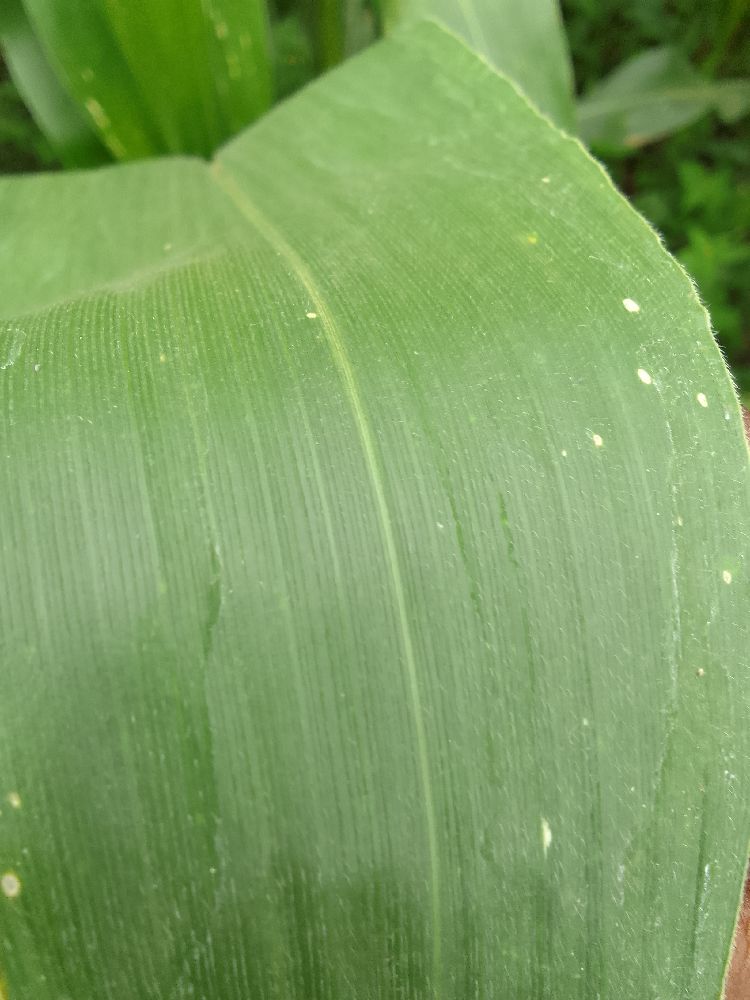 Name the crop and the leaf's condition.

maize, healthy
